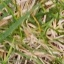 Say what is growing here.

grass
